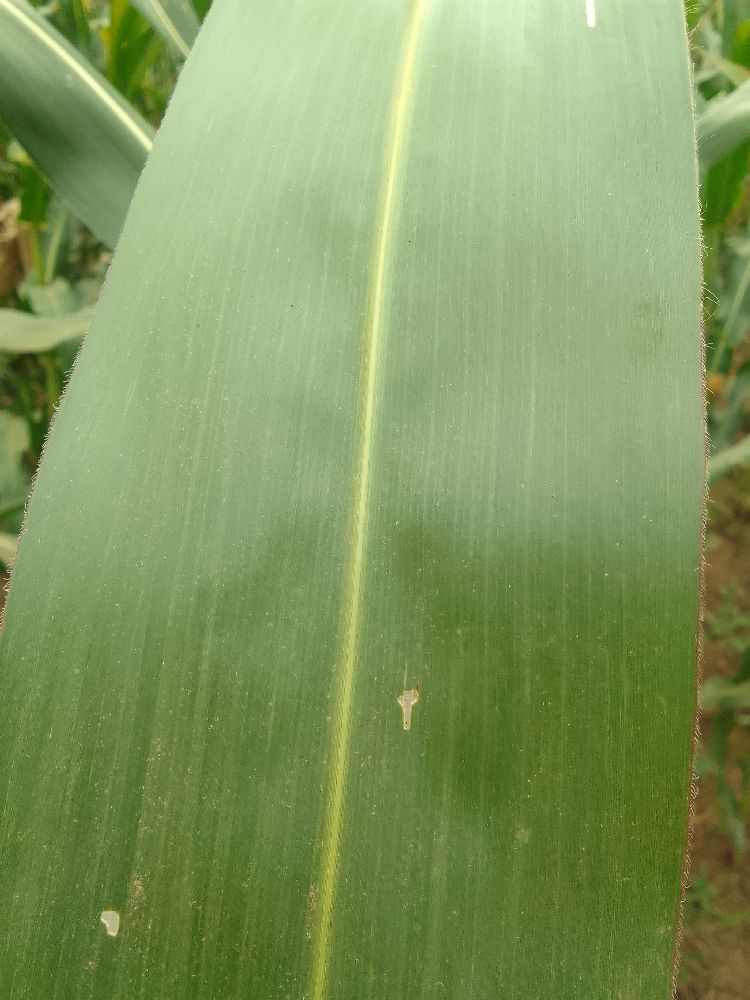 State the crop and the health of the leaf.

maize, healthy
